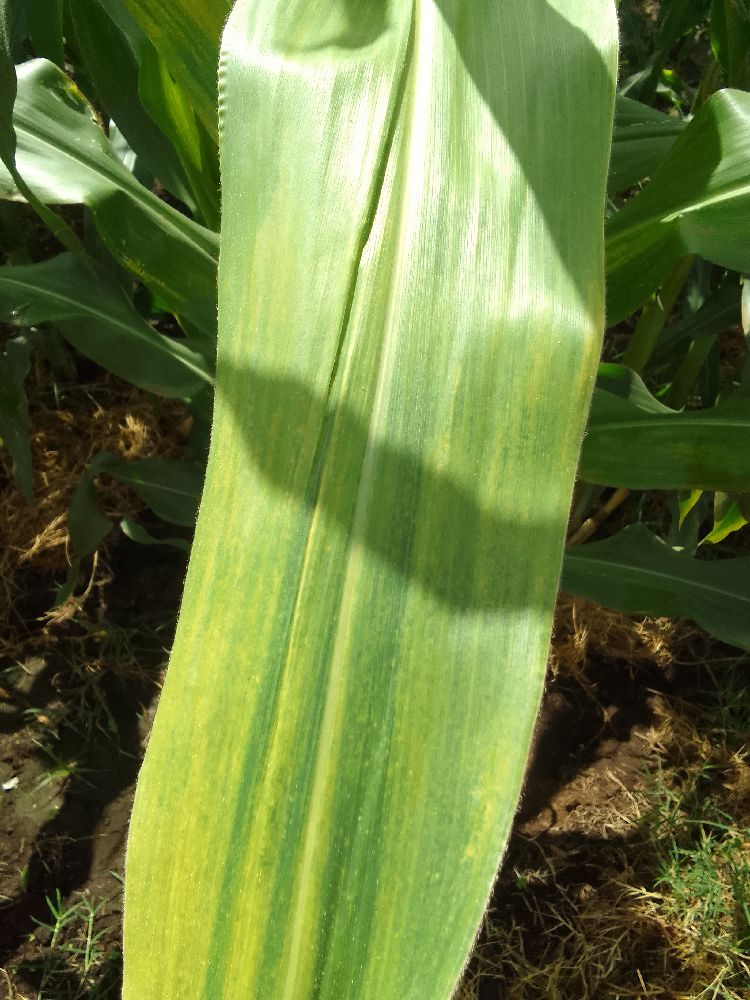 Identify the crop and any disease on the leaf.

maize, maize lethal necrosis
